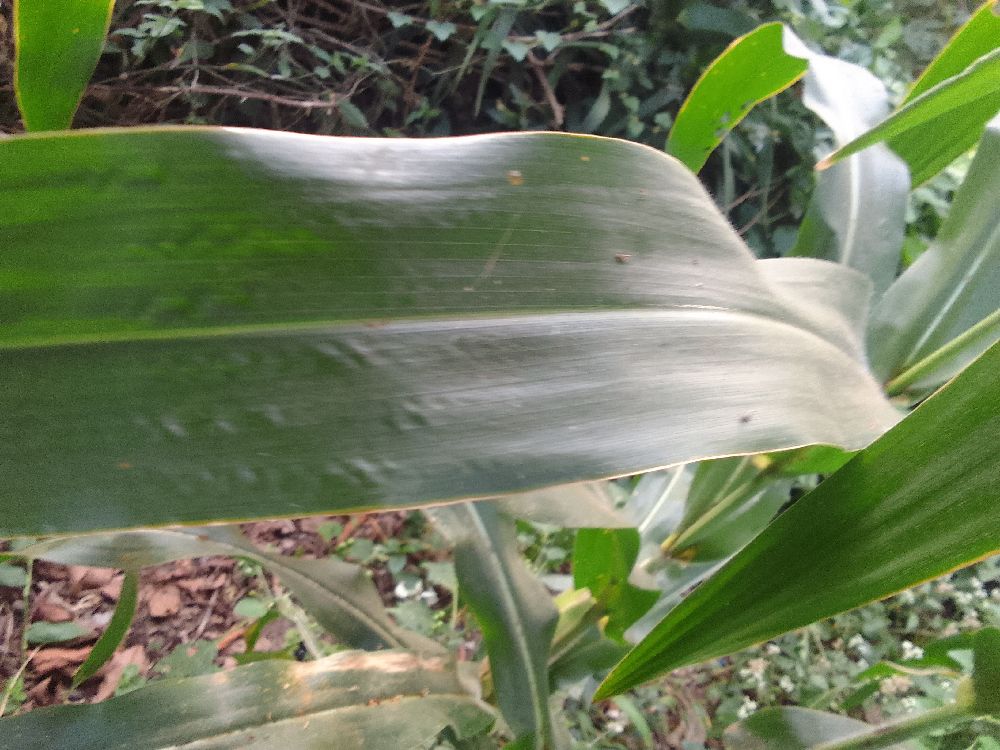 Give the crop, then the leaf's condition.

maize, healthy
